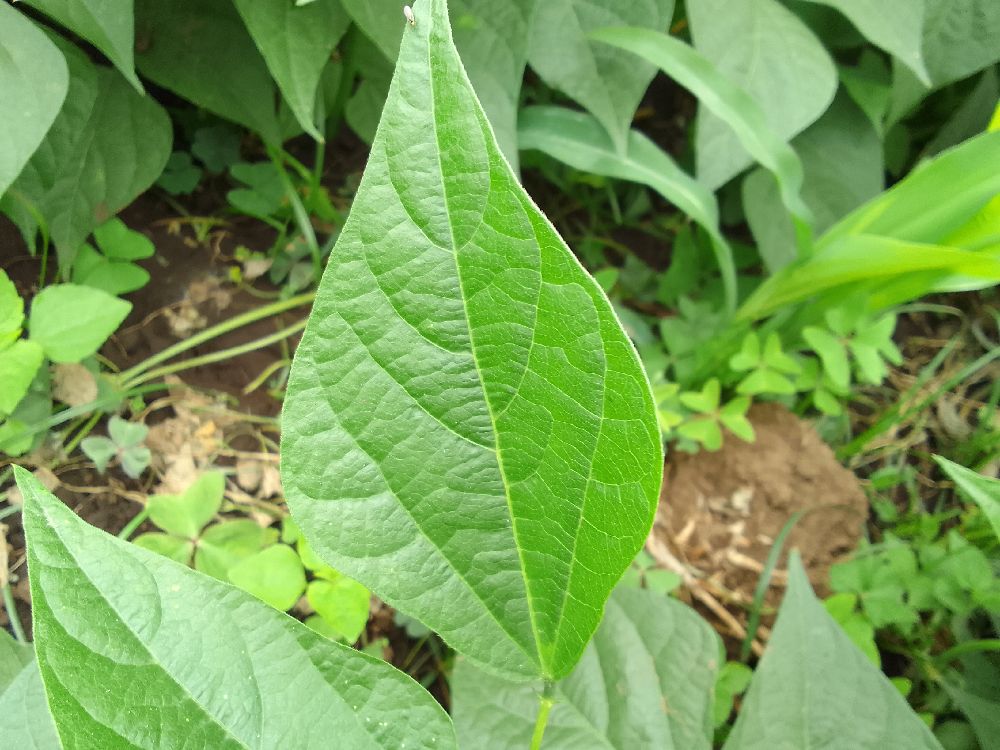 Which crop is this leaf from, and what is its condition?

common bean, healthy
